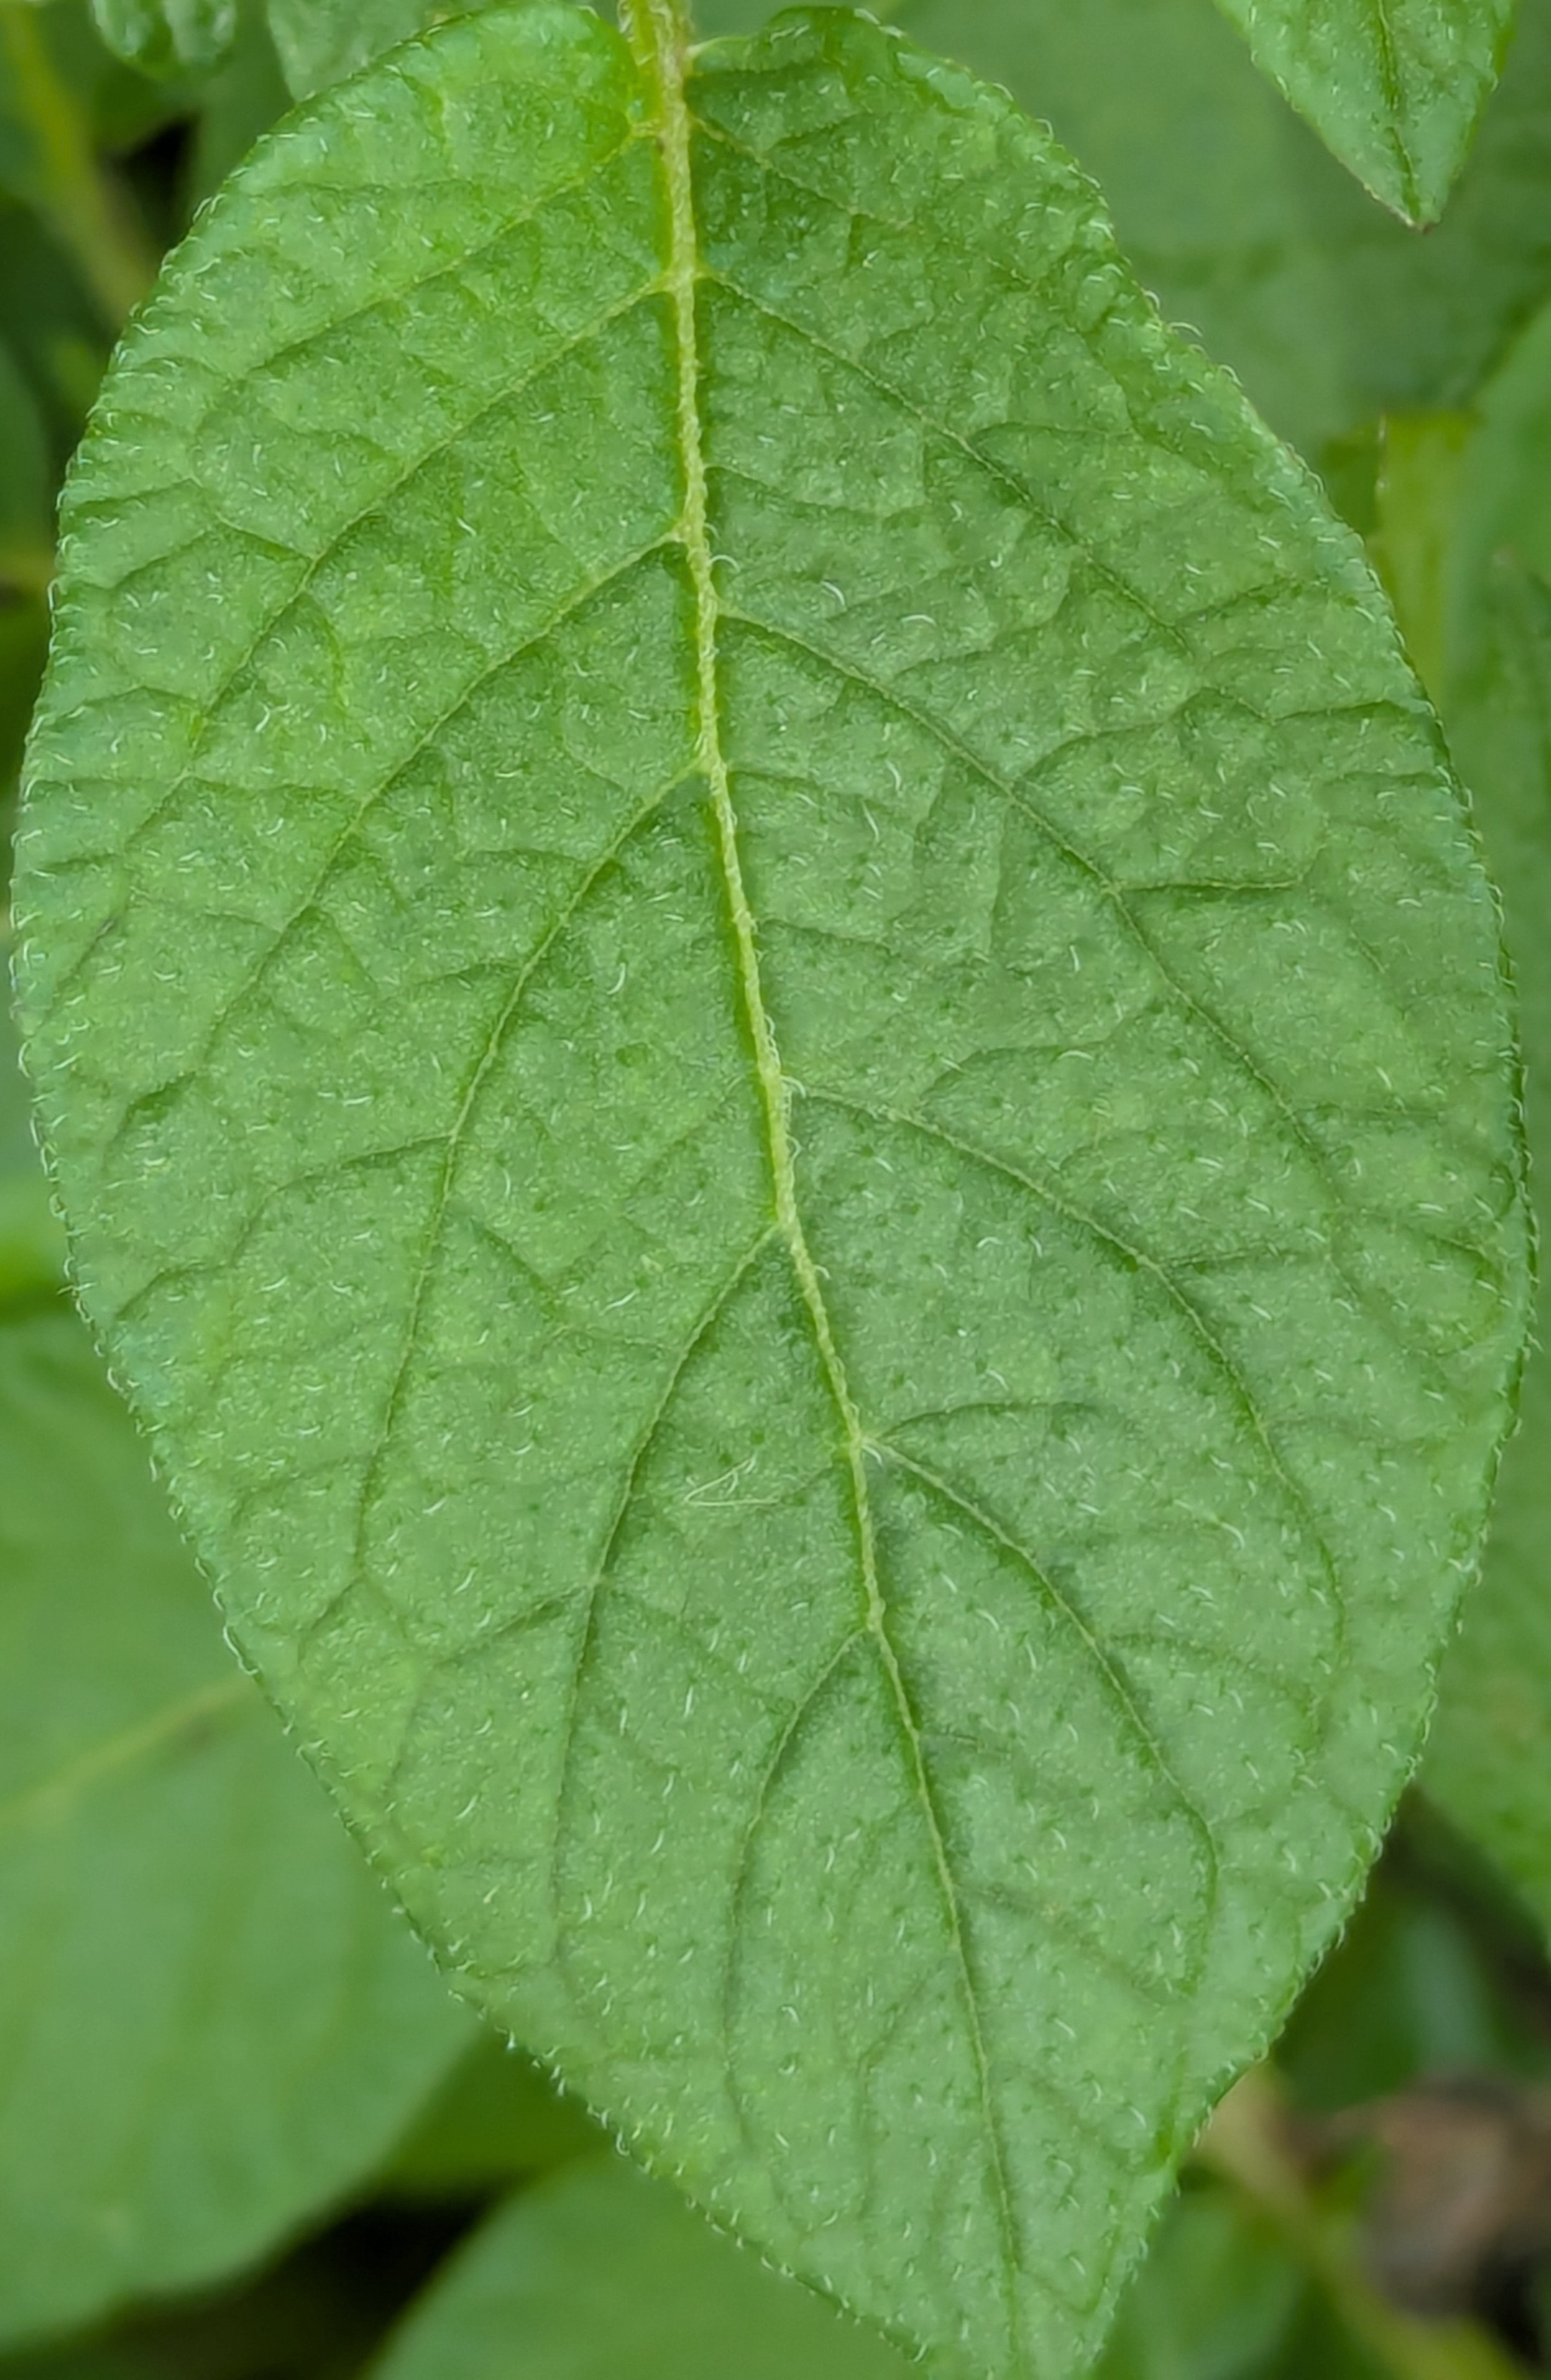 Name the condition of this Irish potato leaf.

healthy
